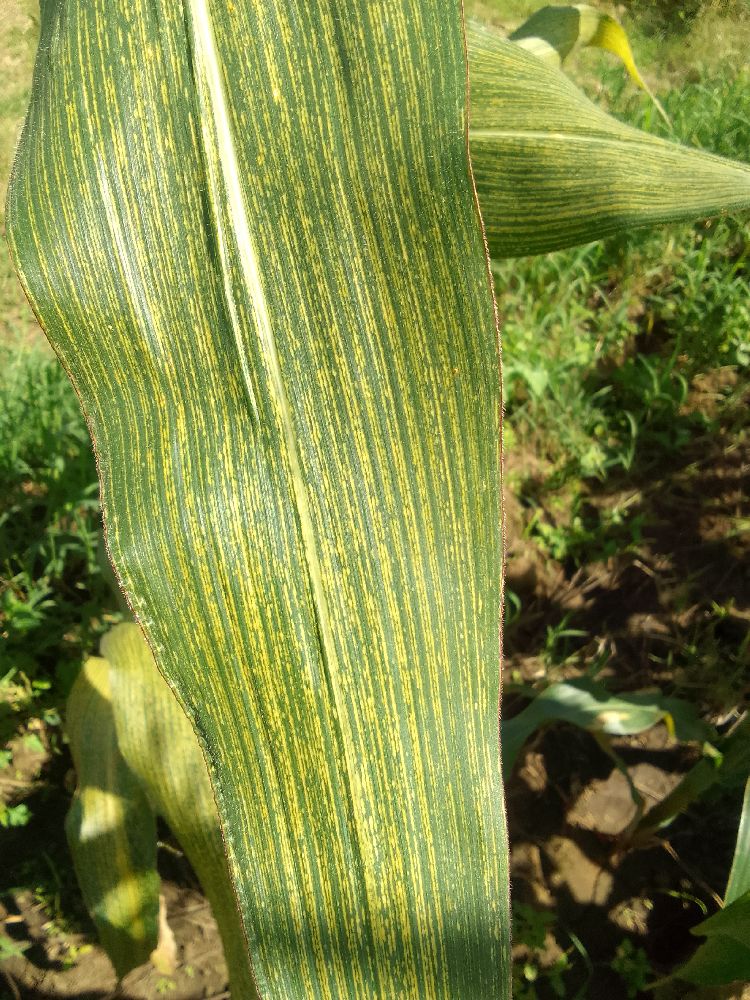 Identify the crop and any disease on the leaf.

maize, maize streak virus
